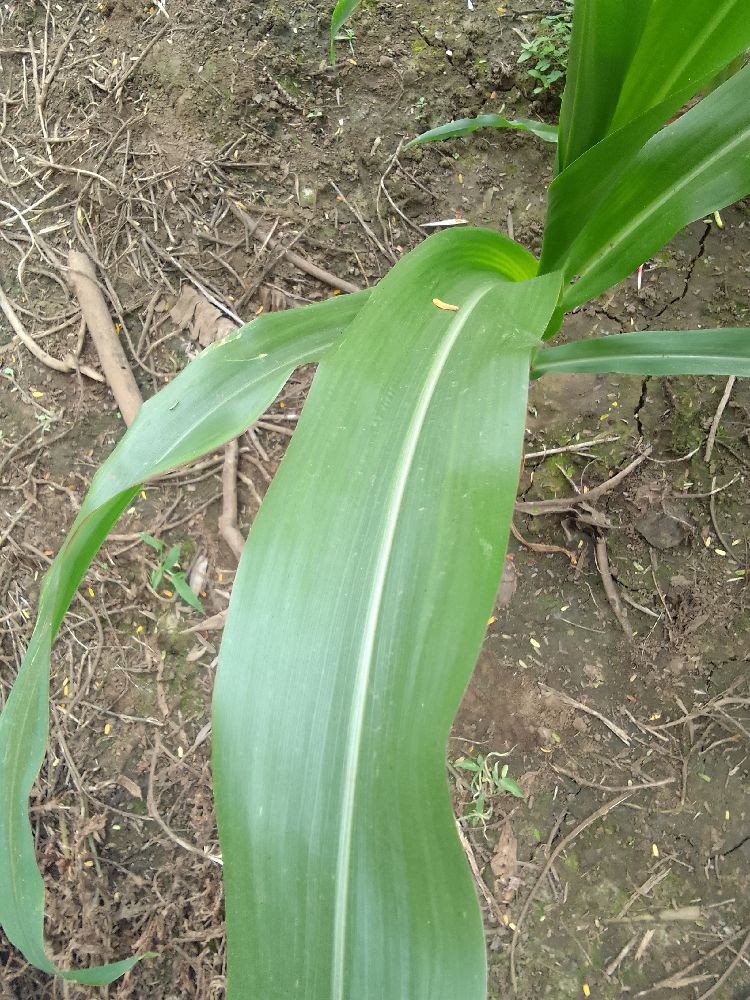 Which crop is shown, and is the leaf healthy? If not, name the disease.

maize, healthy
